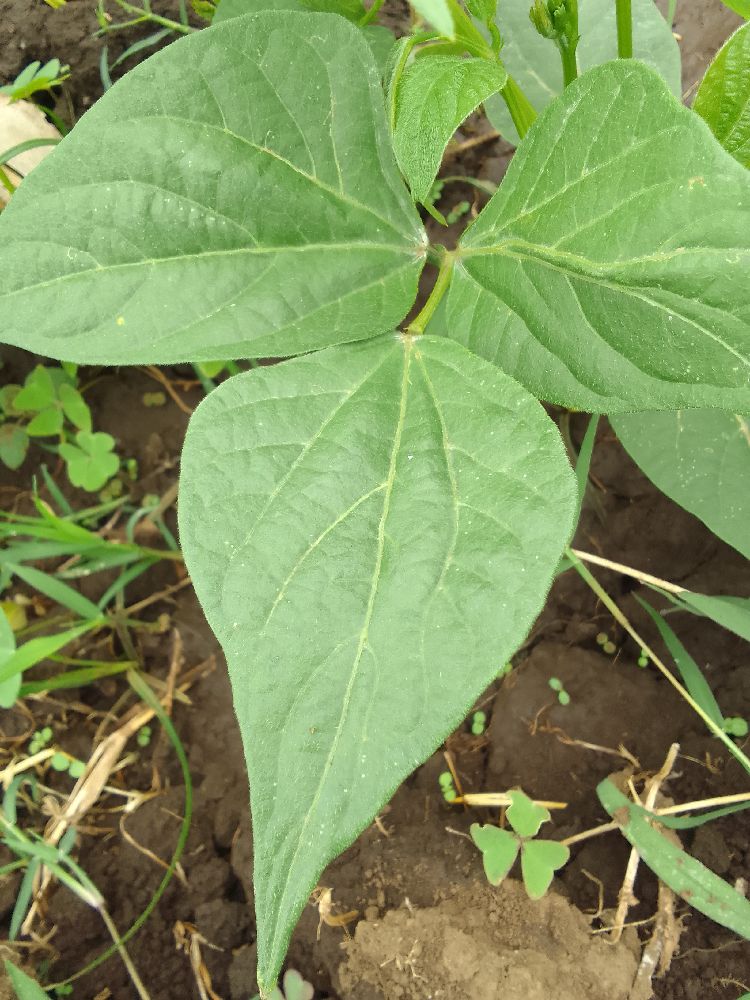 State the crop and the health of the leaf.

common bean, healthy
